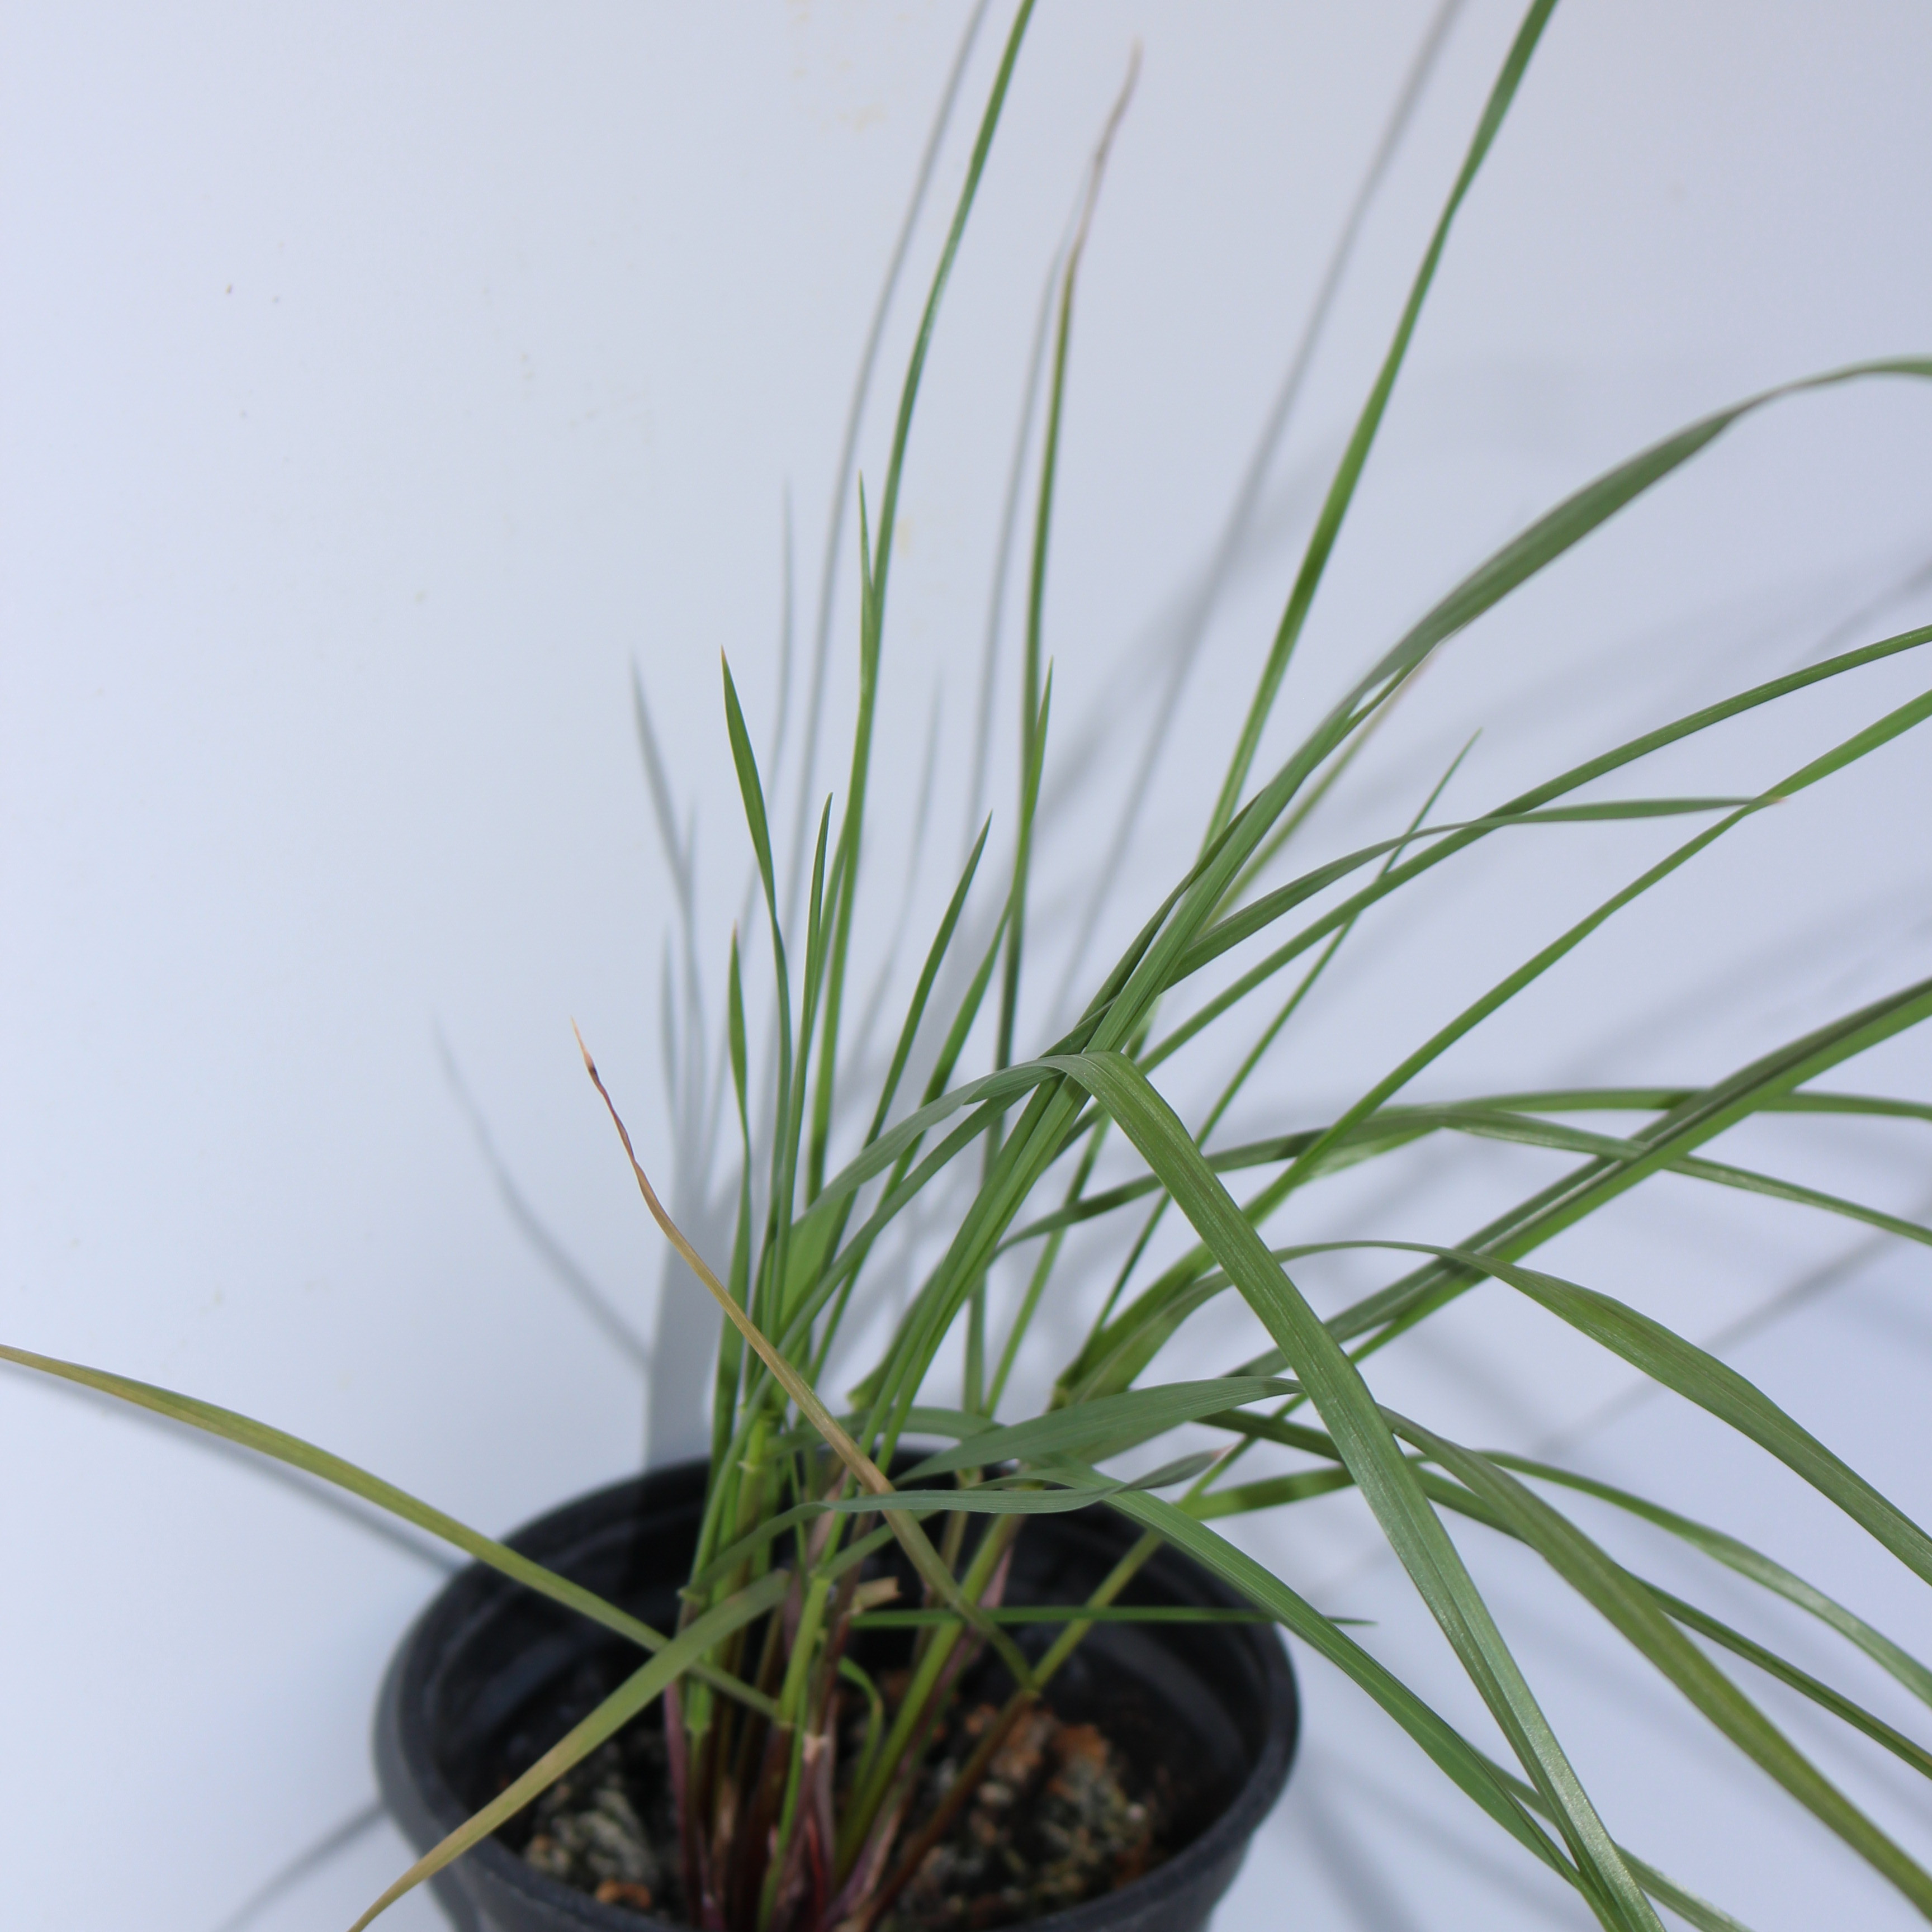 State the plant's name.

Lolium multiflorum
